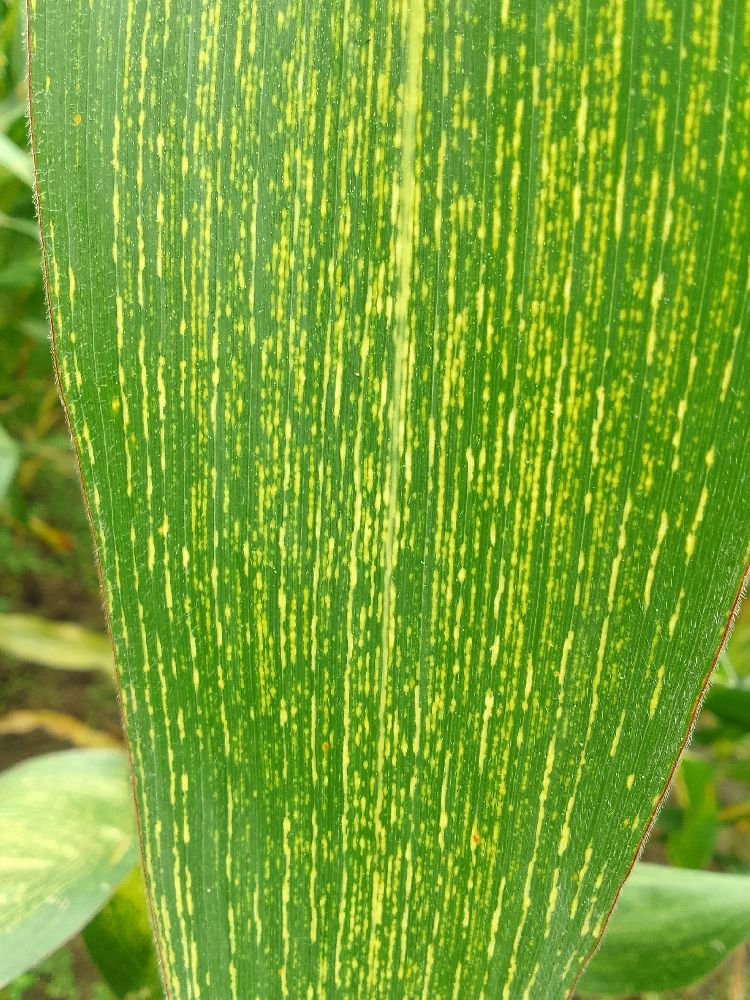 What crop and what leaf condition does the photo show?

maize, maize streak virus
